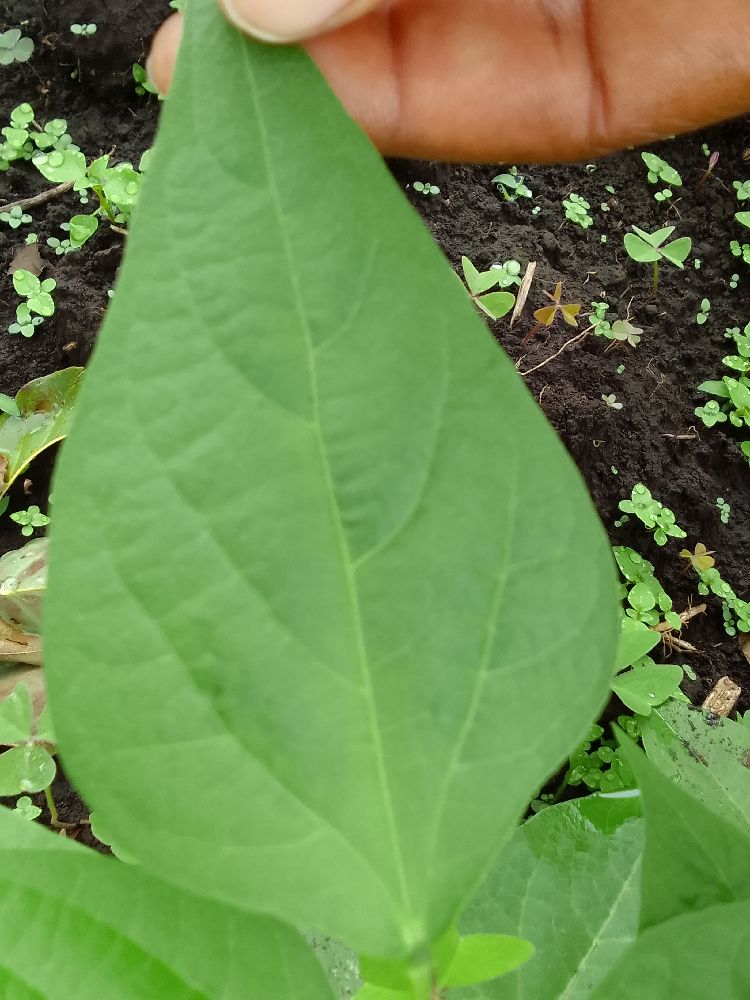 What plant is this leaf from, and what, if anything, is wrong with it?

common bean, healthy
